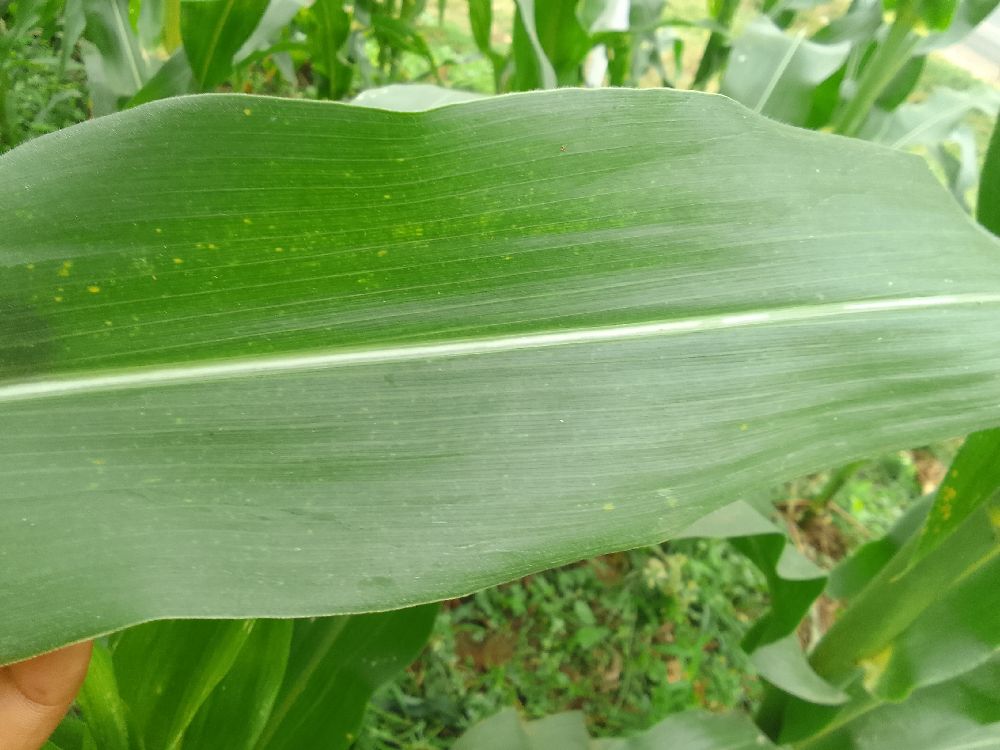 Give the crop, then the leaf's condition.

maize, healthy
